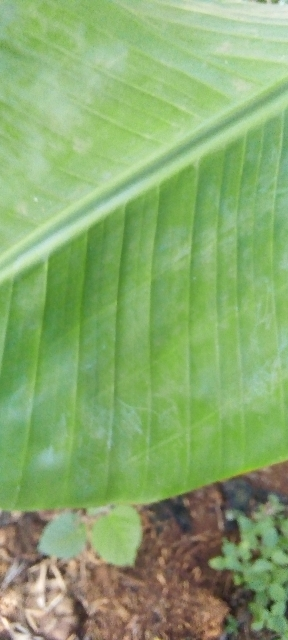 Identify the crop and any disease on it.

banana, healthy
